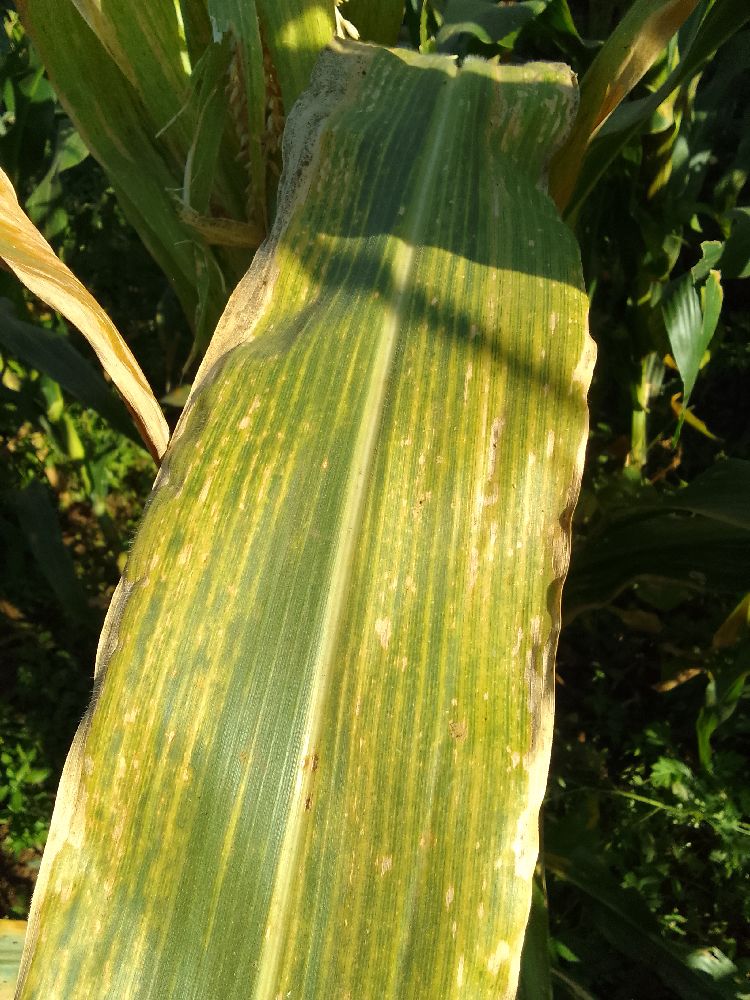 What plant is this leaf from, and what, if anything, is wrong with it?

maize, maize lethal necrosis
